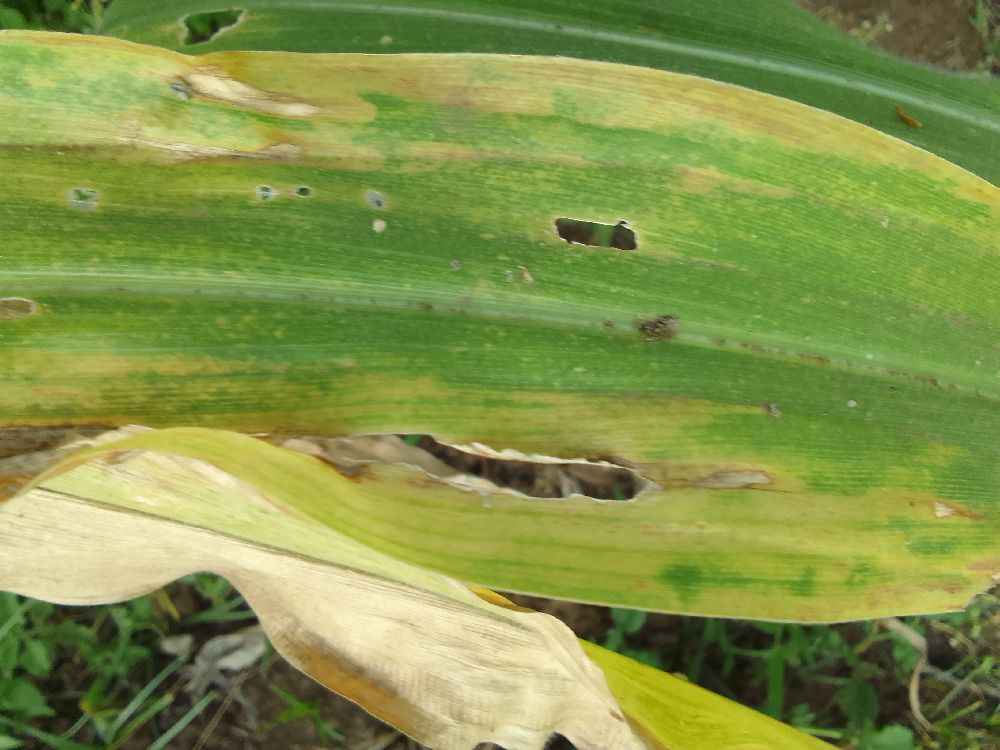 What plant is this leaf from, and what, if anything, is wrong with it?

maize, maize lethal necrosis
